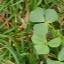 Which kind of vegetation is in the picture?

unstructured weed
